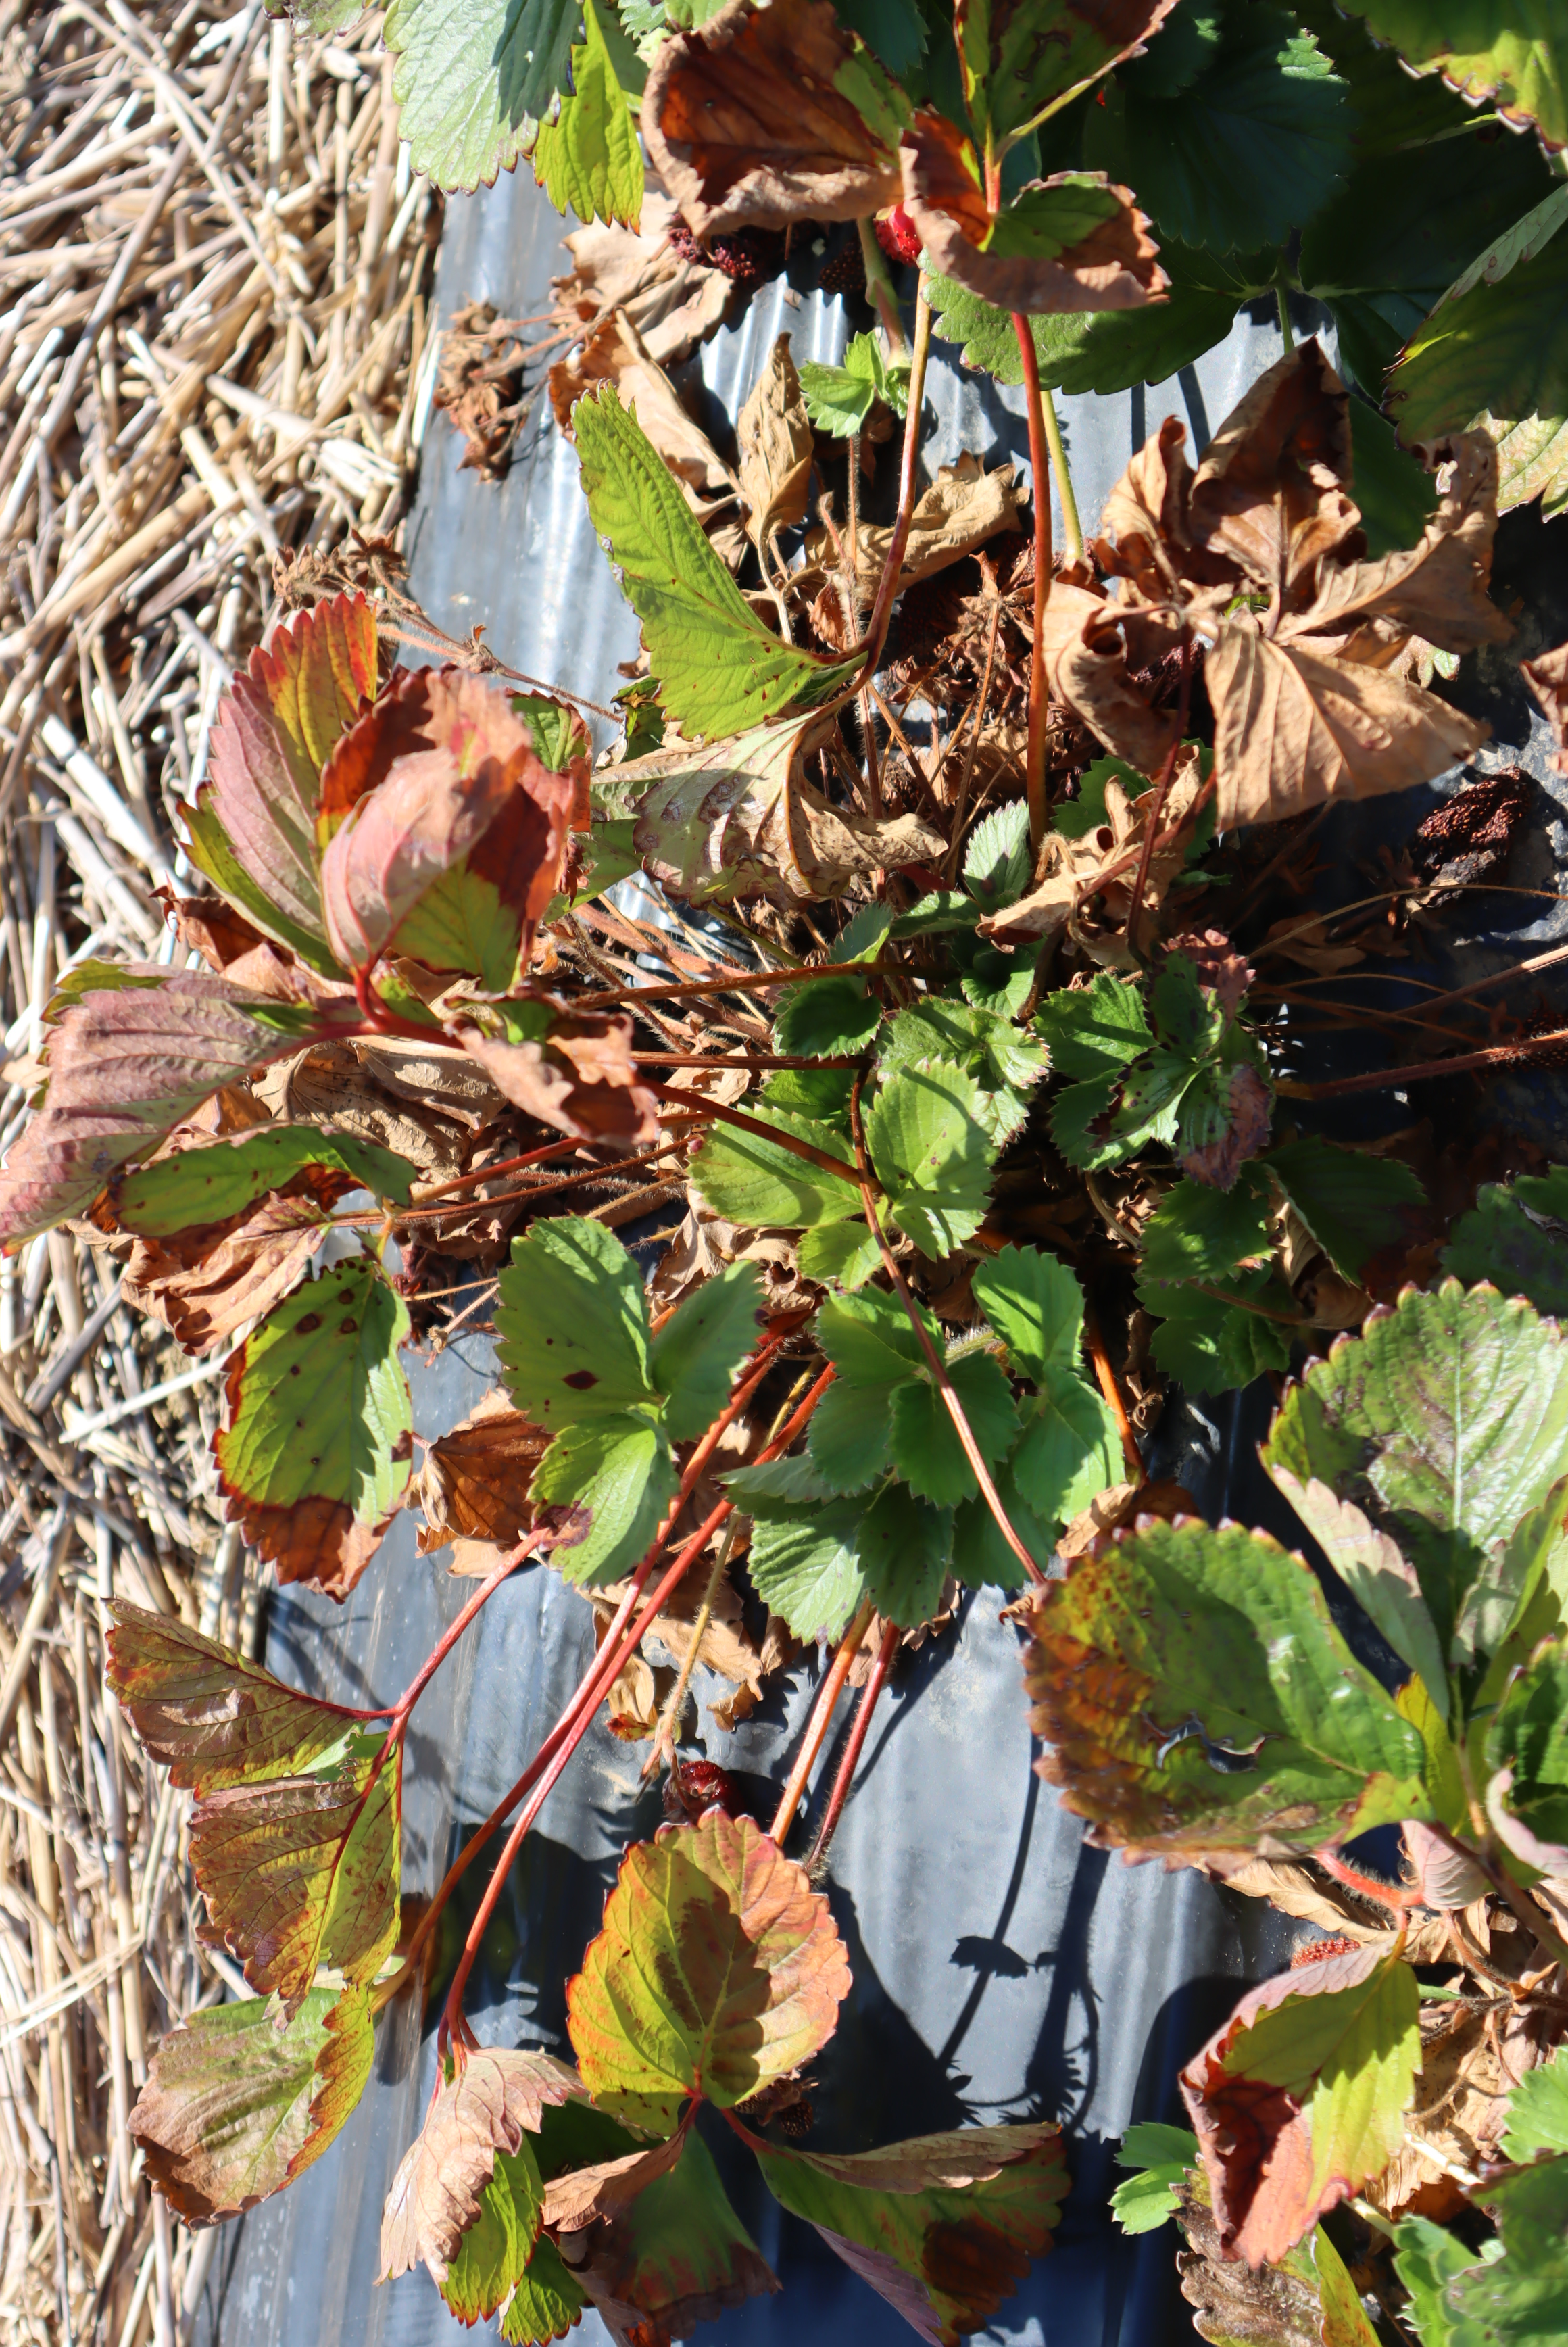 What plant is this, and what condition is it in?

strawberry, leaf scorch, verticillium wilt
